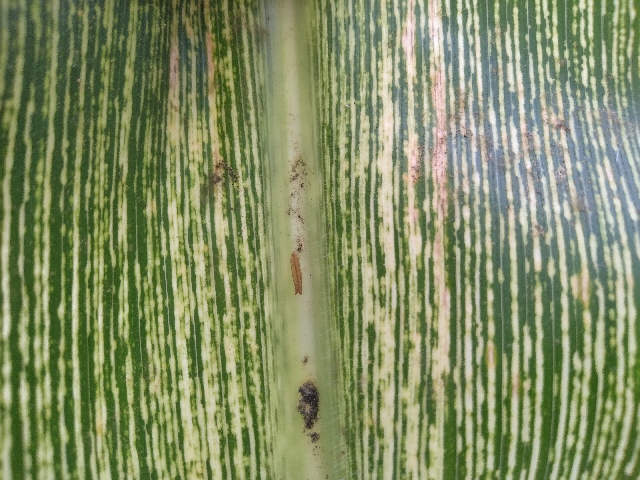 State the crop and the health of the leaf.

maize, maize streak virus
